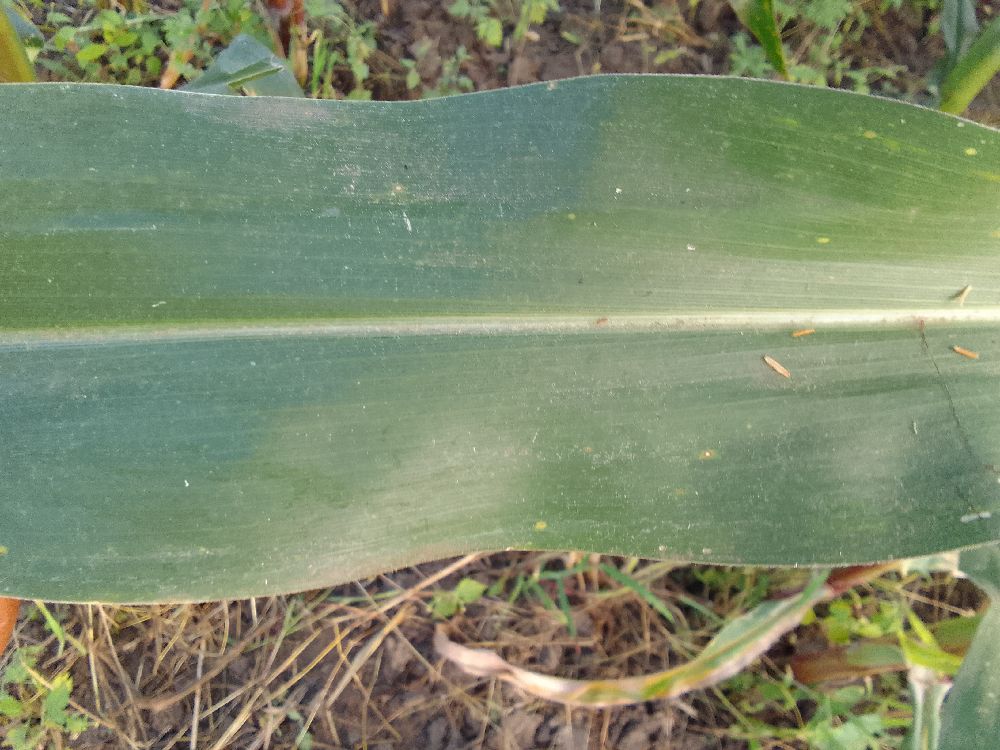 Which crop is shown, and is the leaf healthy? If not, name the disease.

maize, healthy
